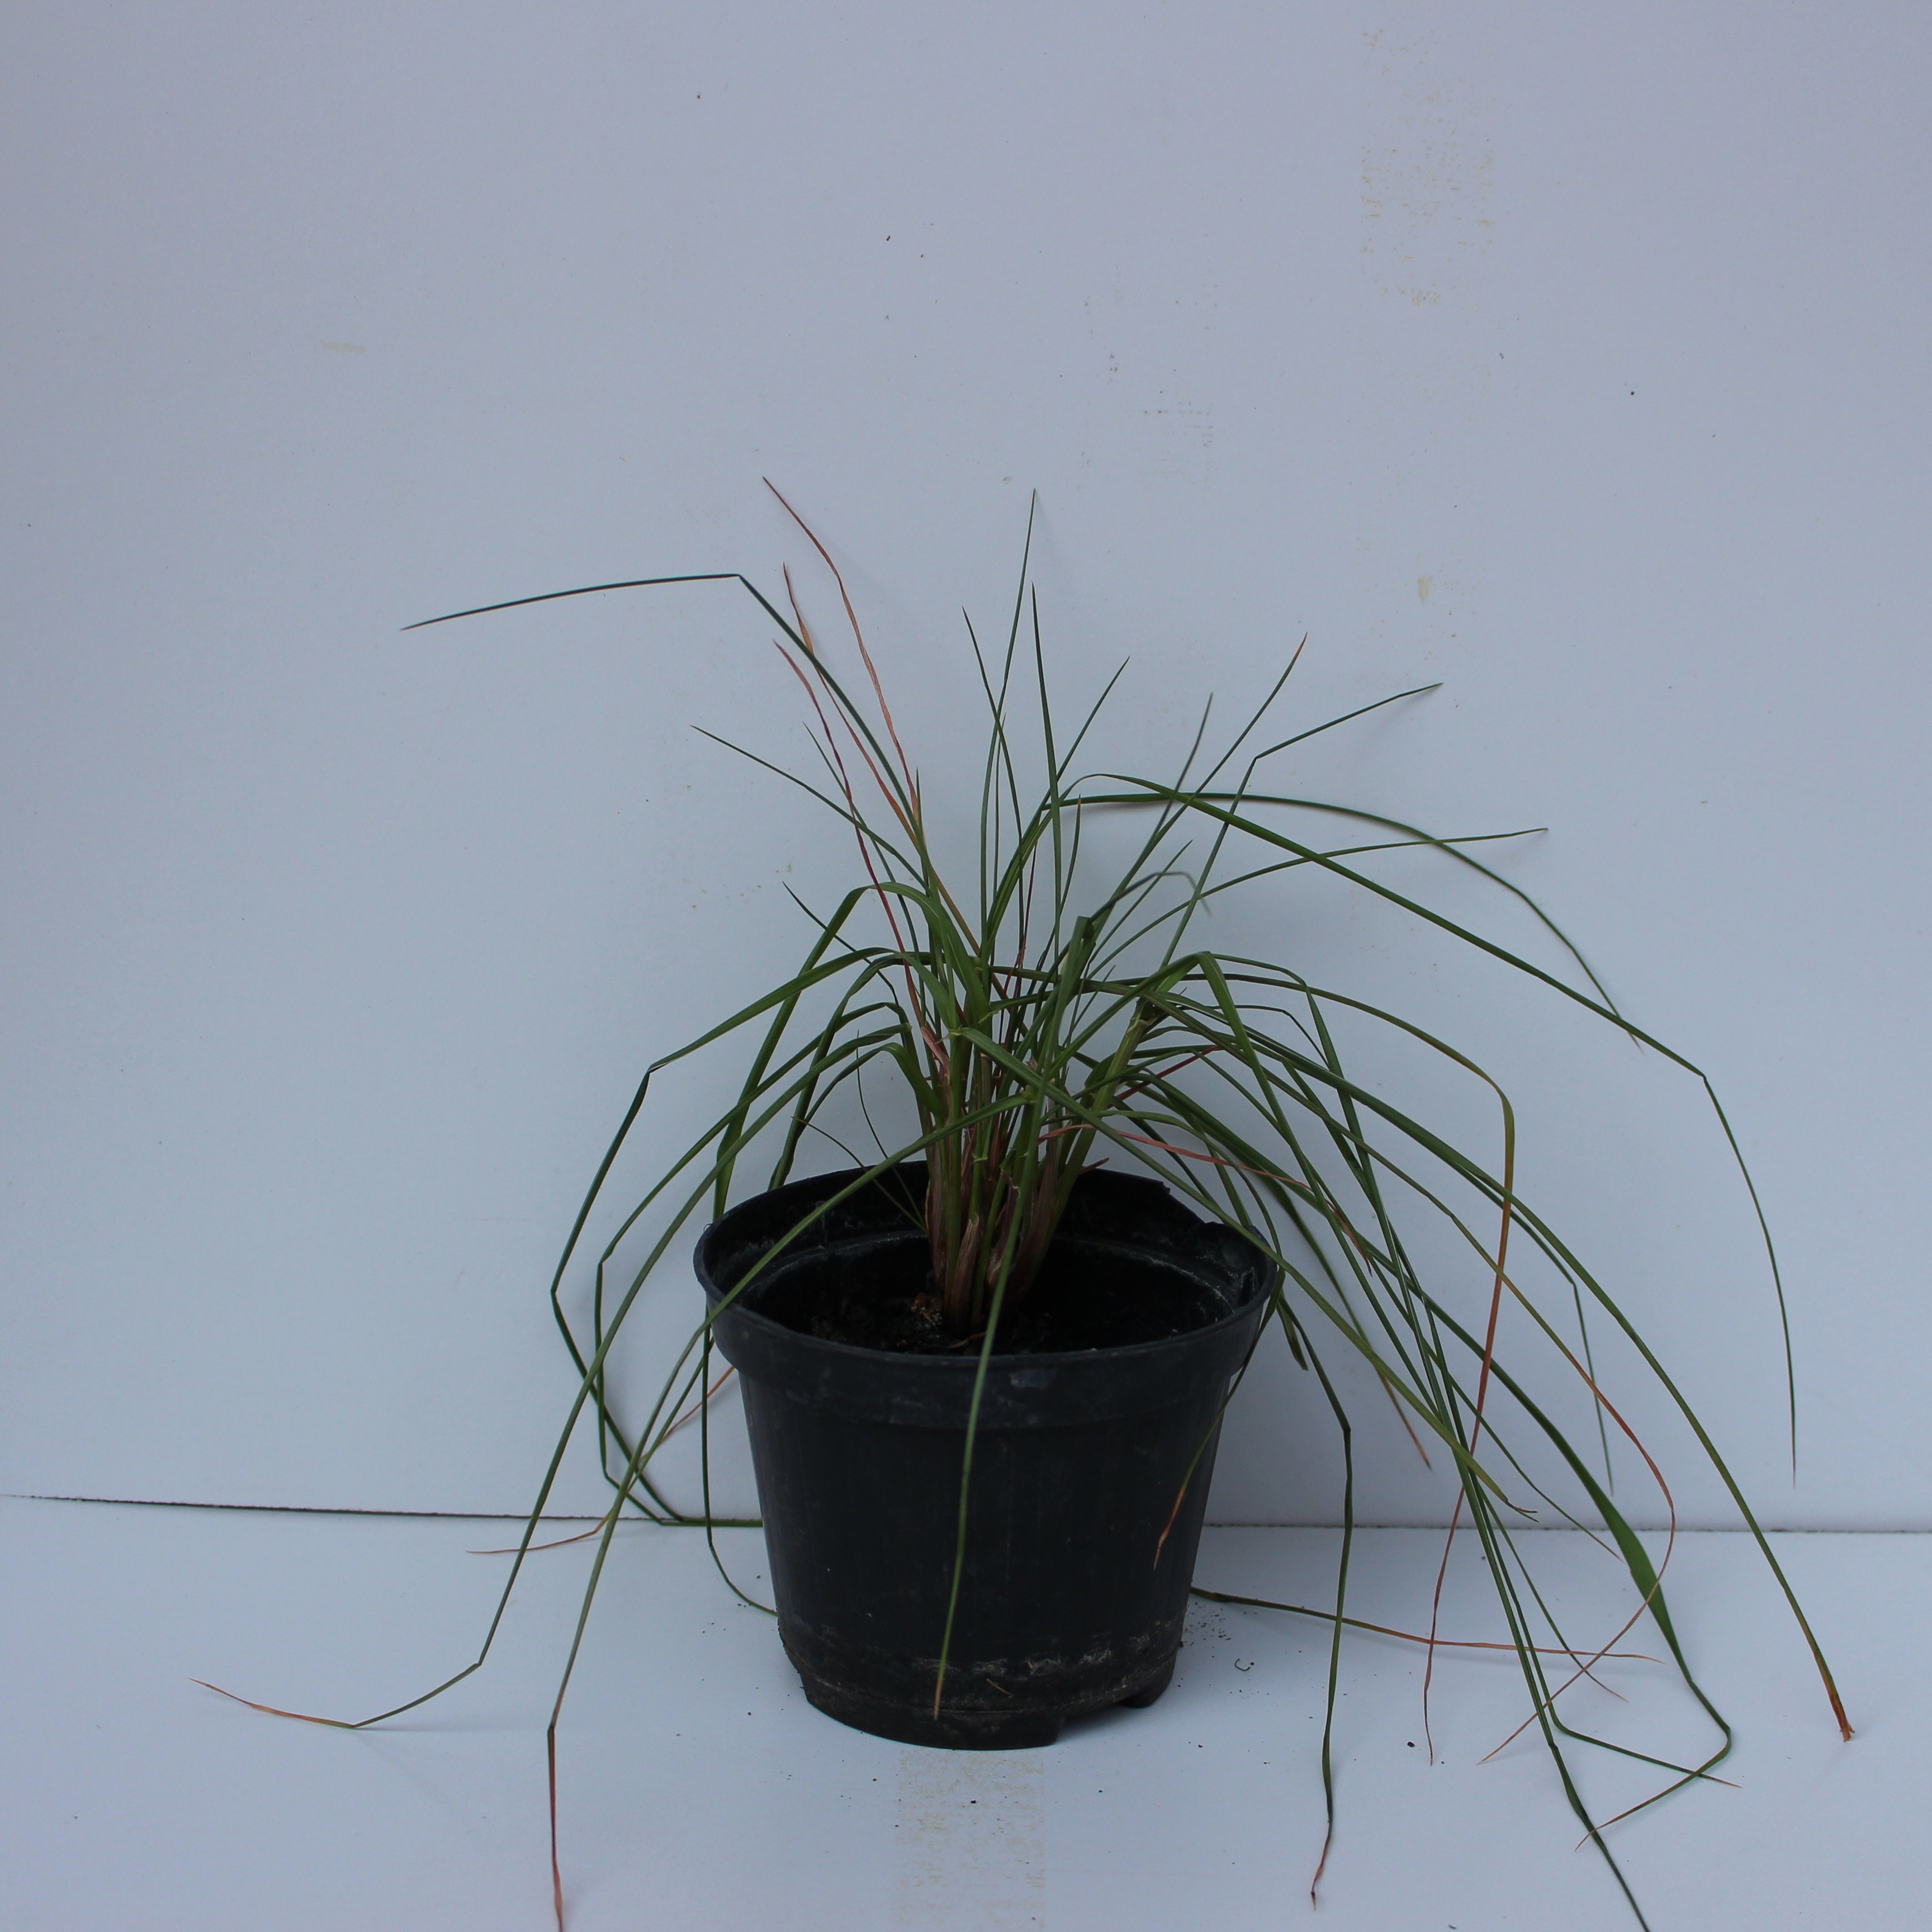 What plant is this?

Lolium multiflorum
